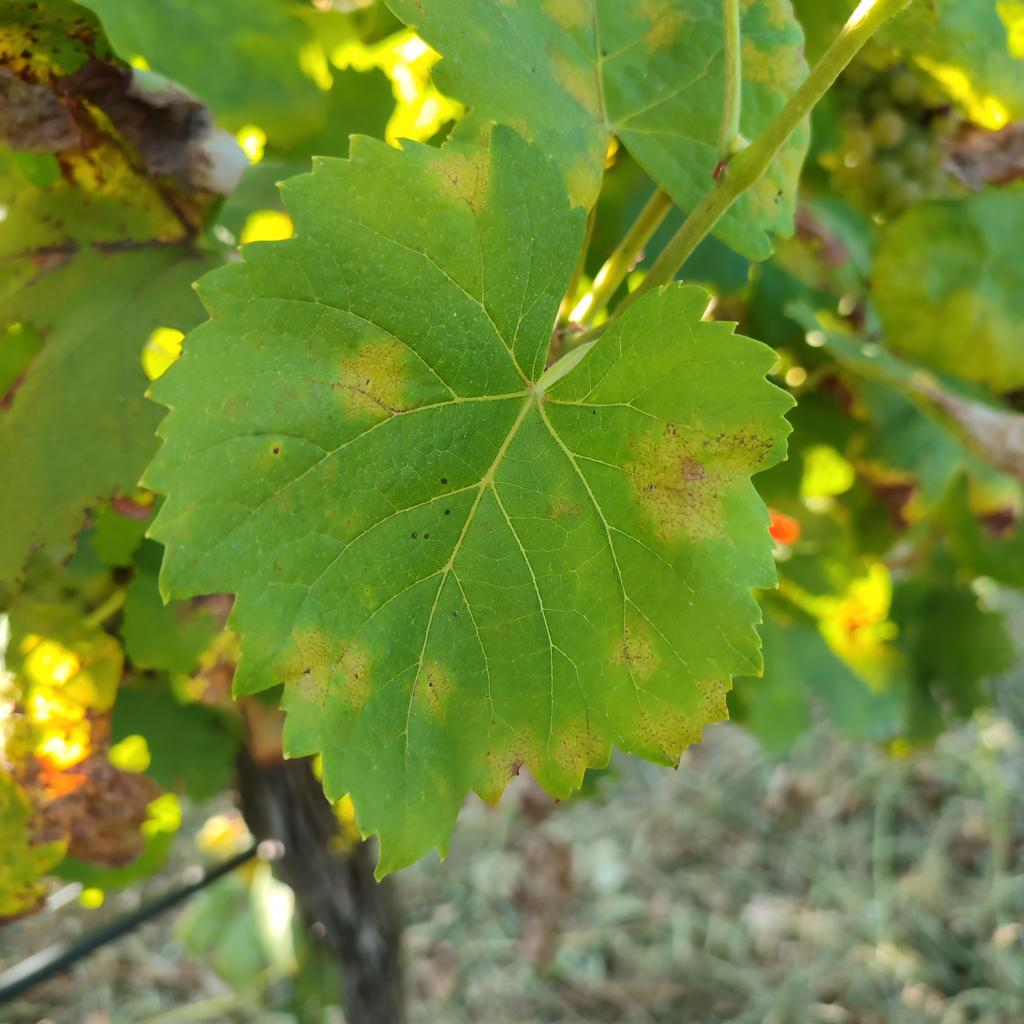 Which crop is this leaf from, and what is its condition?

grapevine, downy mildew
